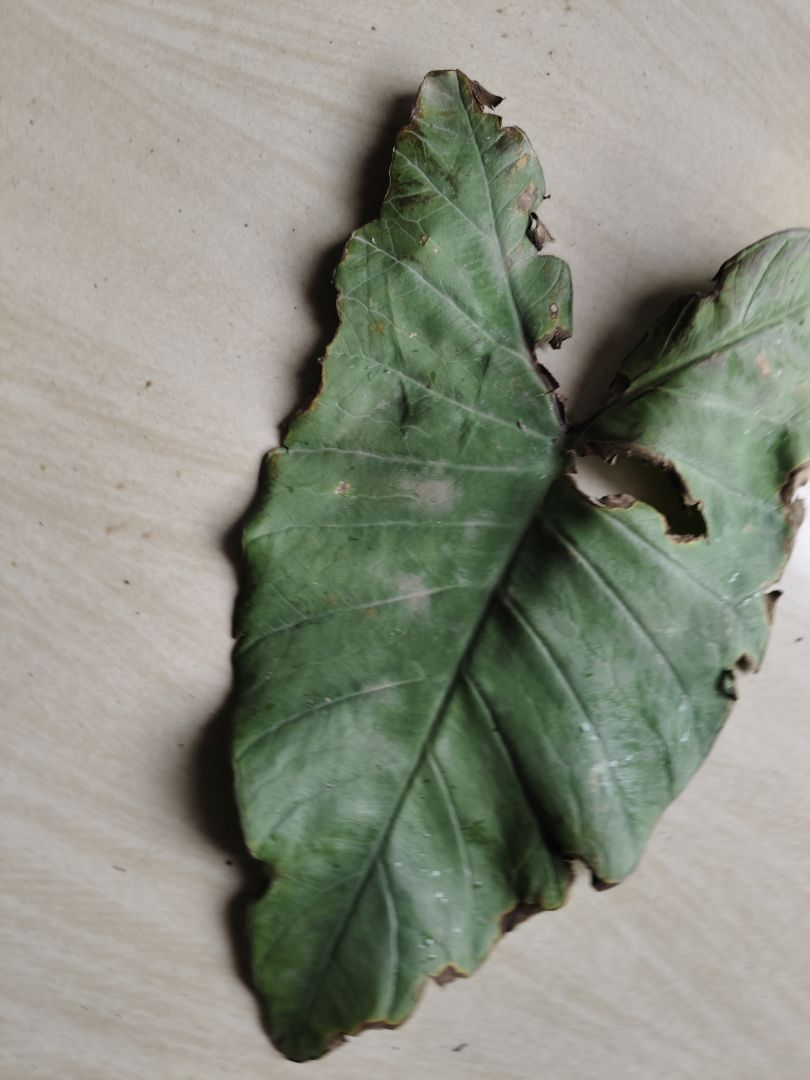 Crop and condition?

taro, leaf blight
